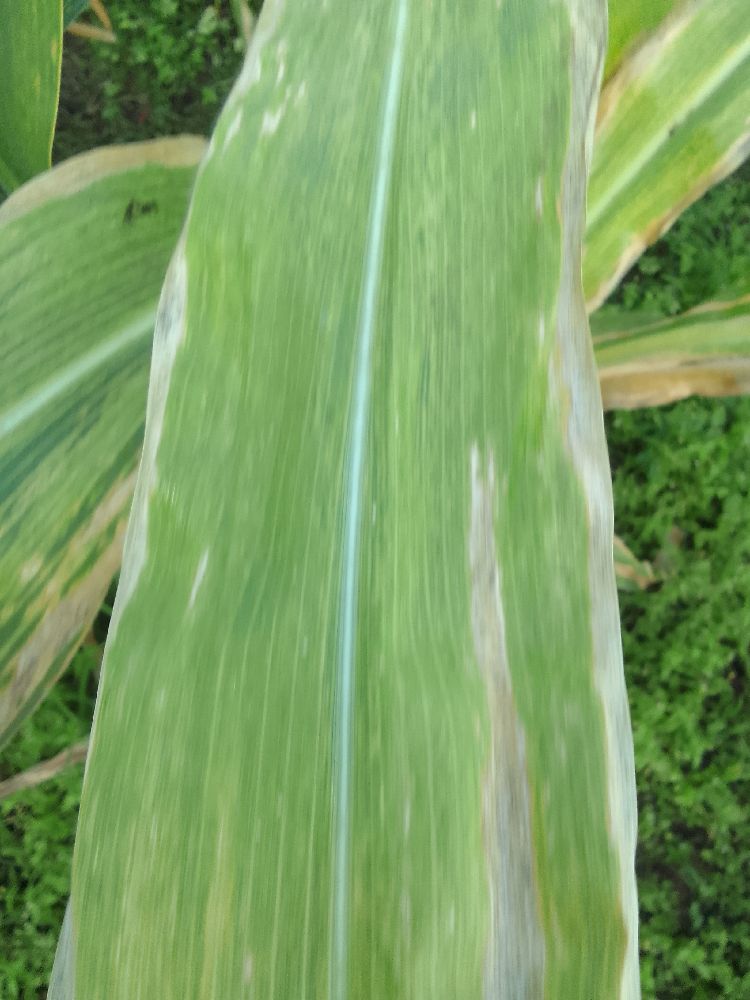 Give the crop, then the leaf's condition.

maize, maize lethal necrosis
